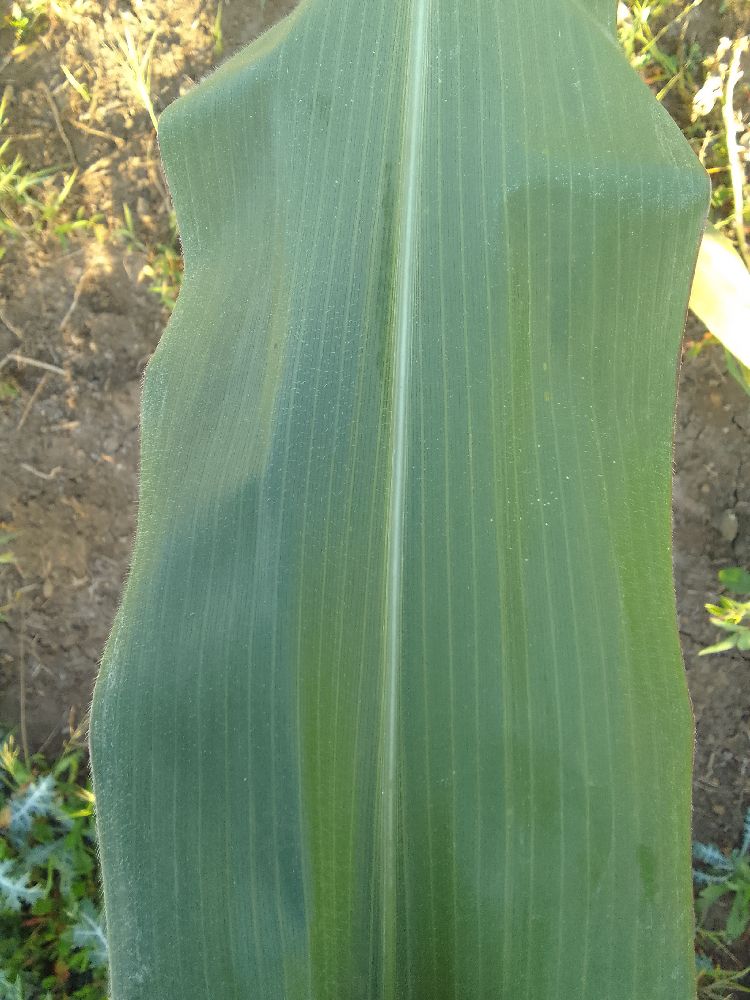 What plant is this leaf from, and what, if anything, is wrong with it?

maize, healthy
